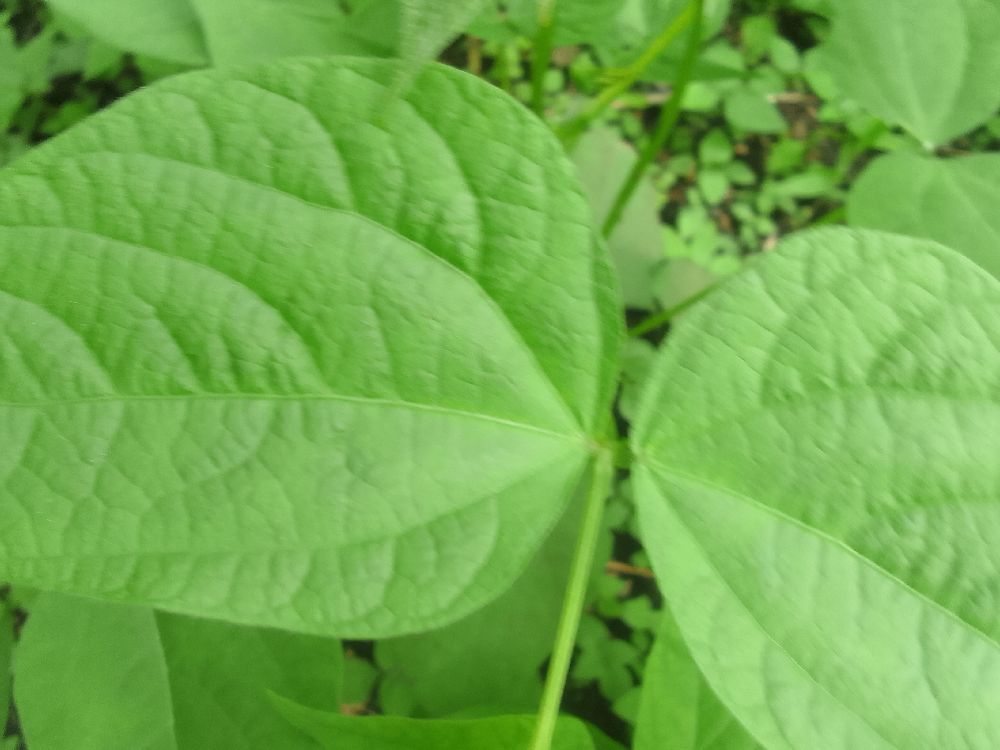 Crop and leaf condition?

common bean, healthy
